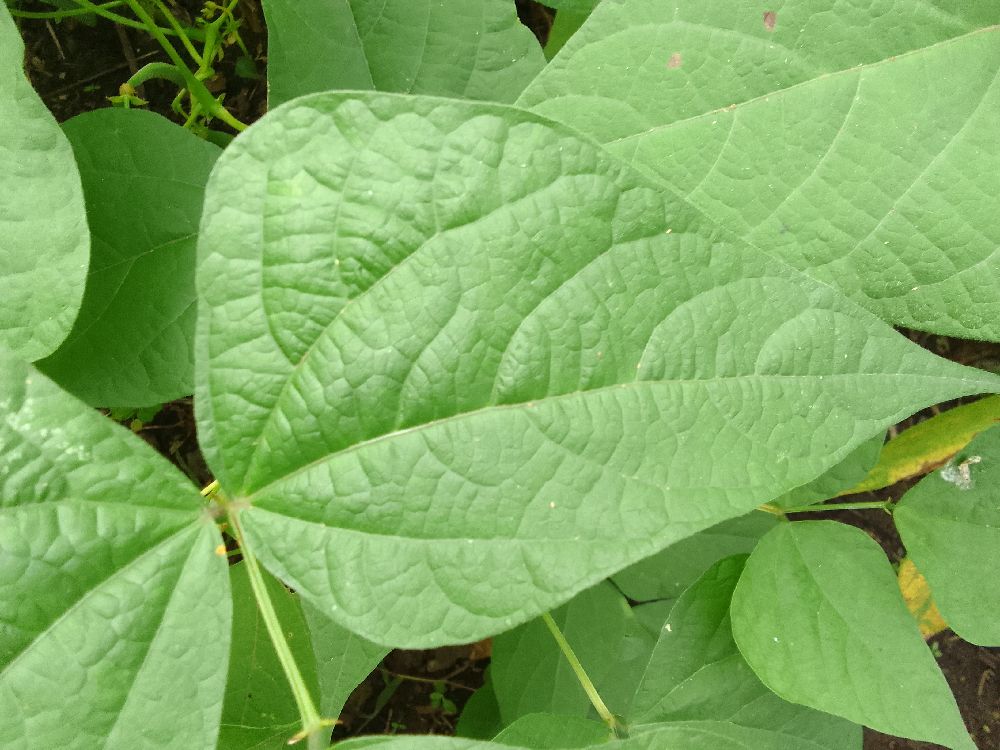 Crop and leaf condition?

common bean, healthy
